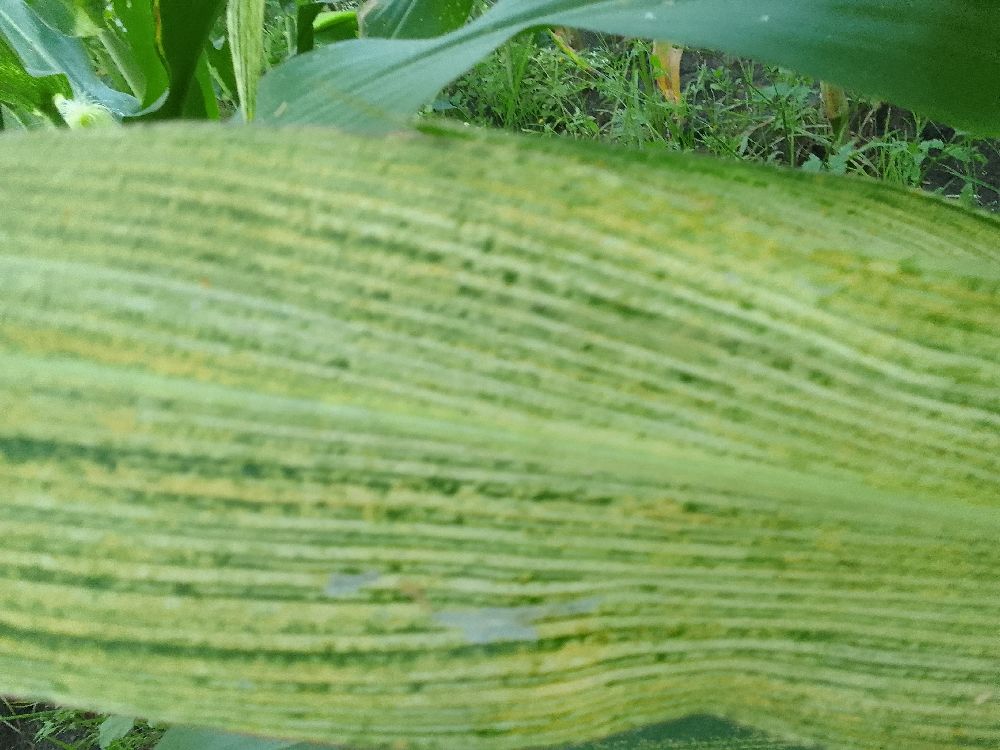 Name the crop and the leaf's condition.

maize, maize streak virus
